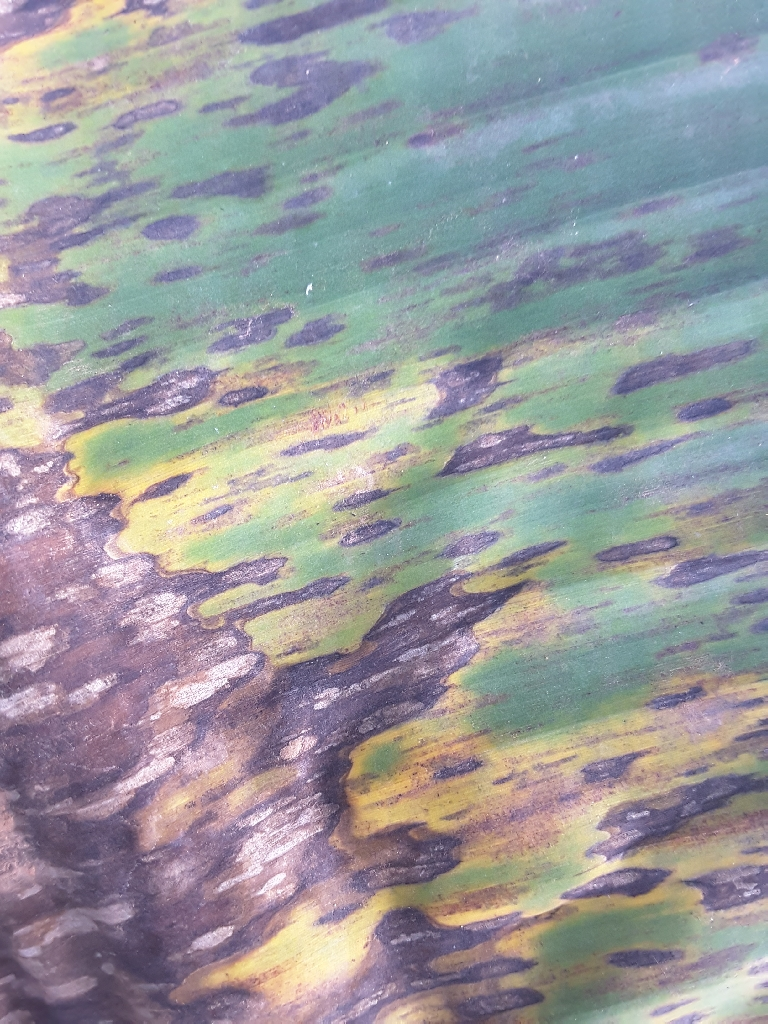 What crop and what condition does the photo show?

banana, black sigatoka
